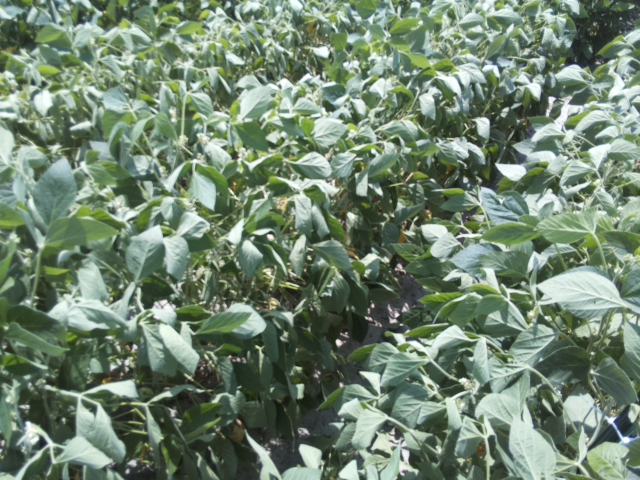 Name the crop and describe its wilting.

soybean, moderate turgor loss in upper canopy
